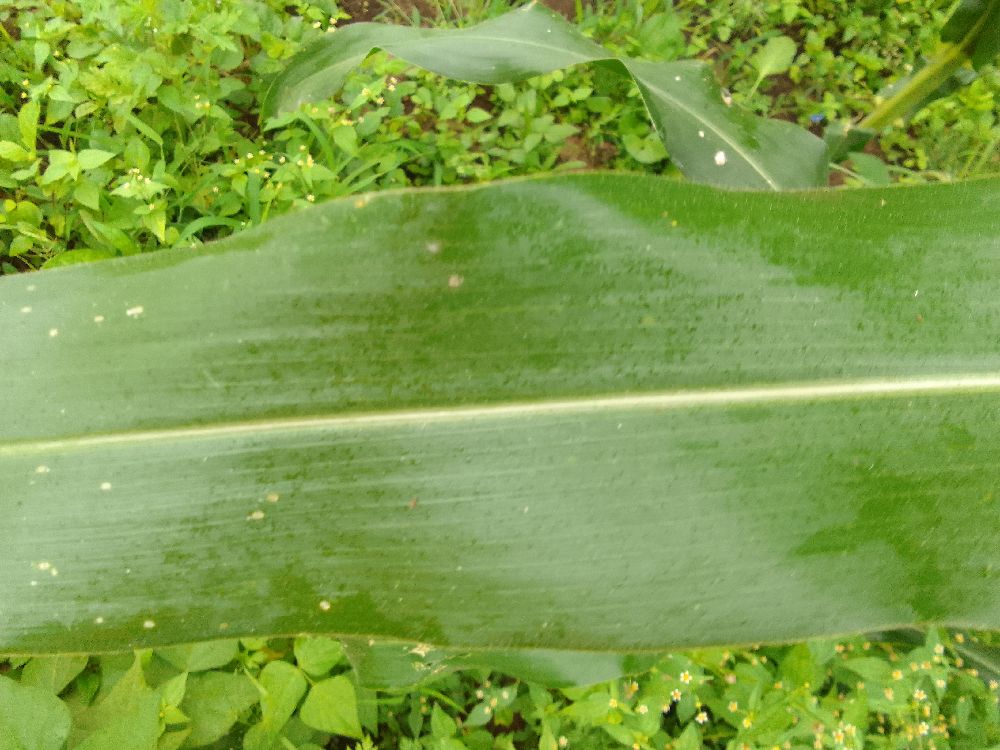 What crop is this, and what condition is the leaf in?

maize, healthy
